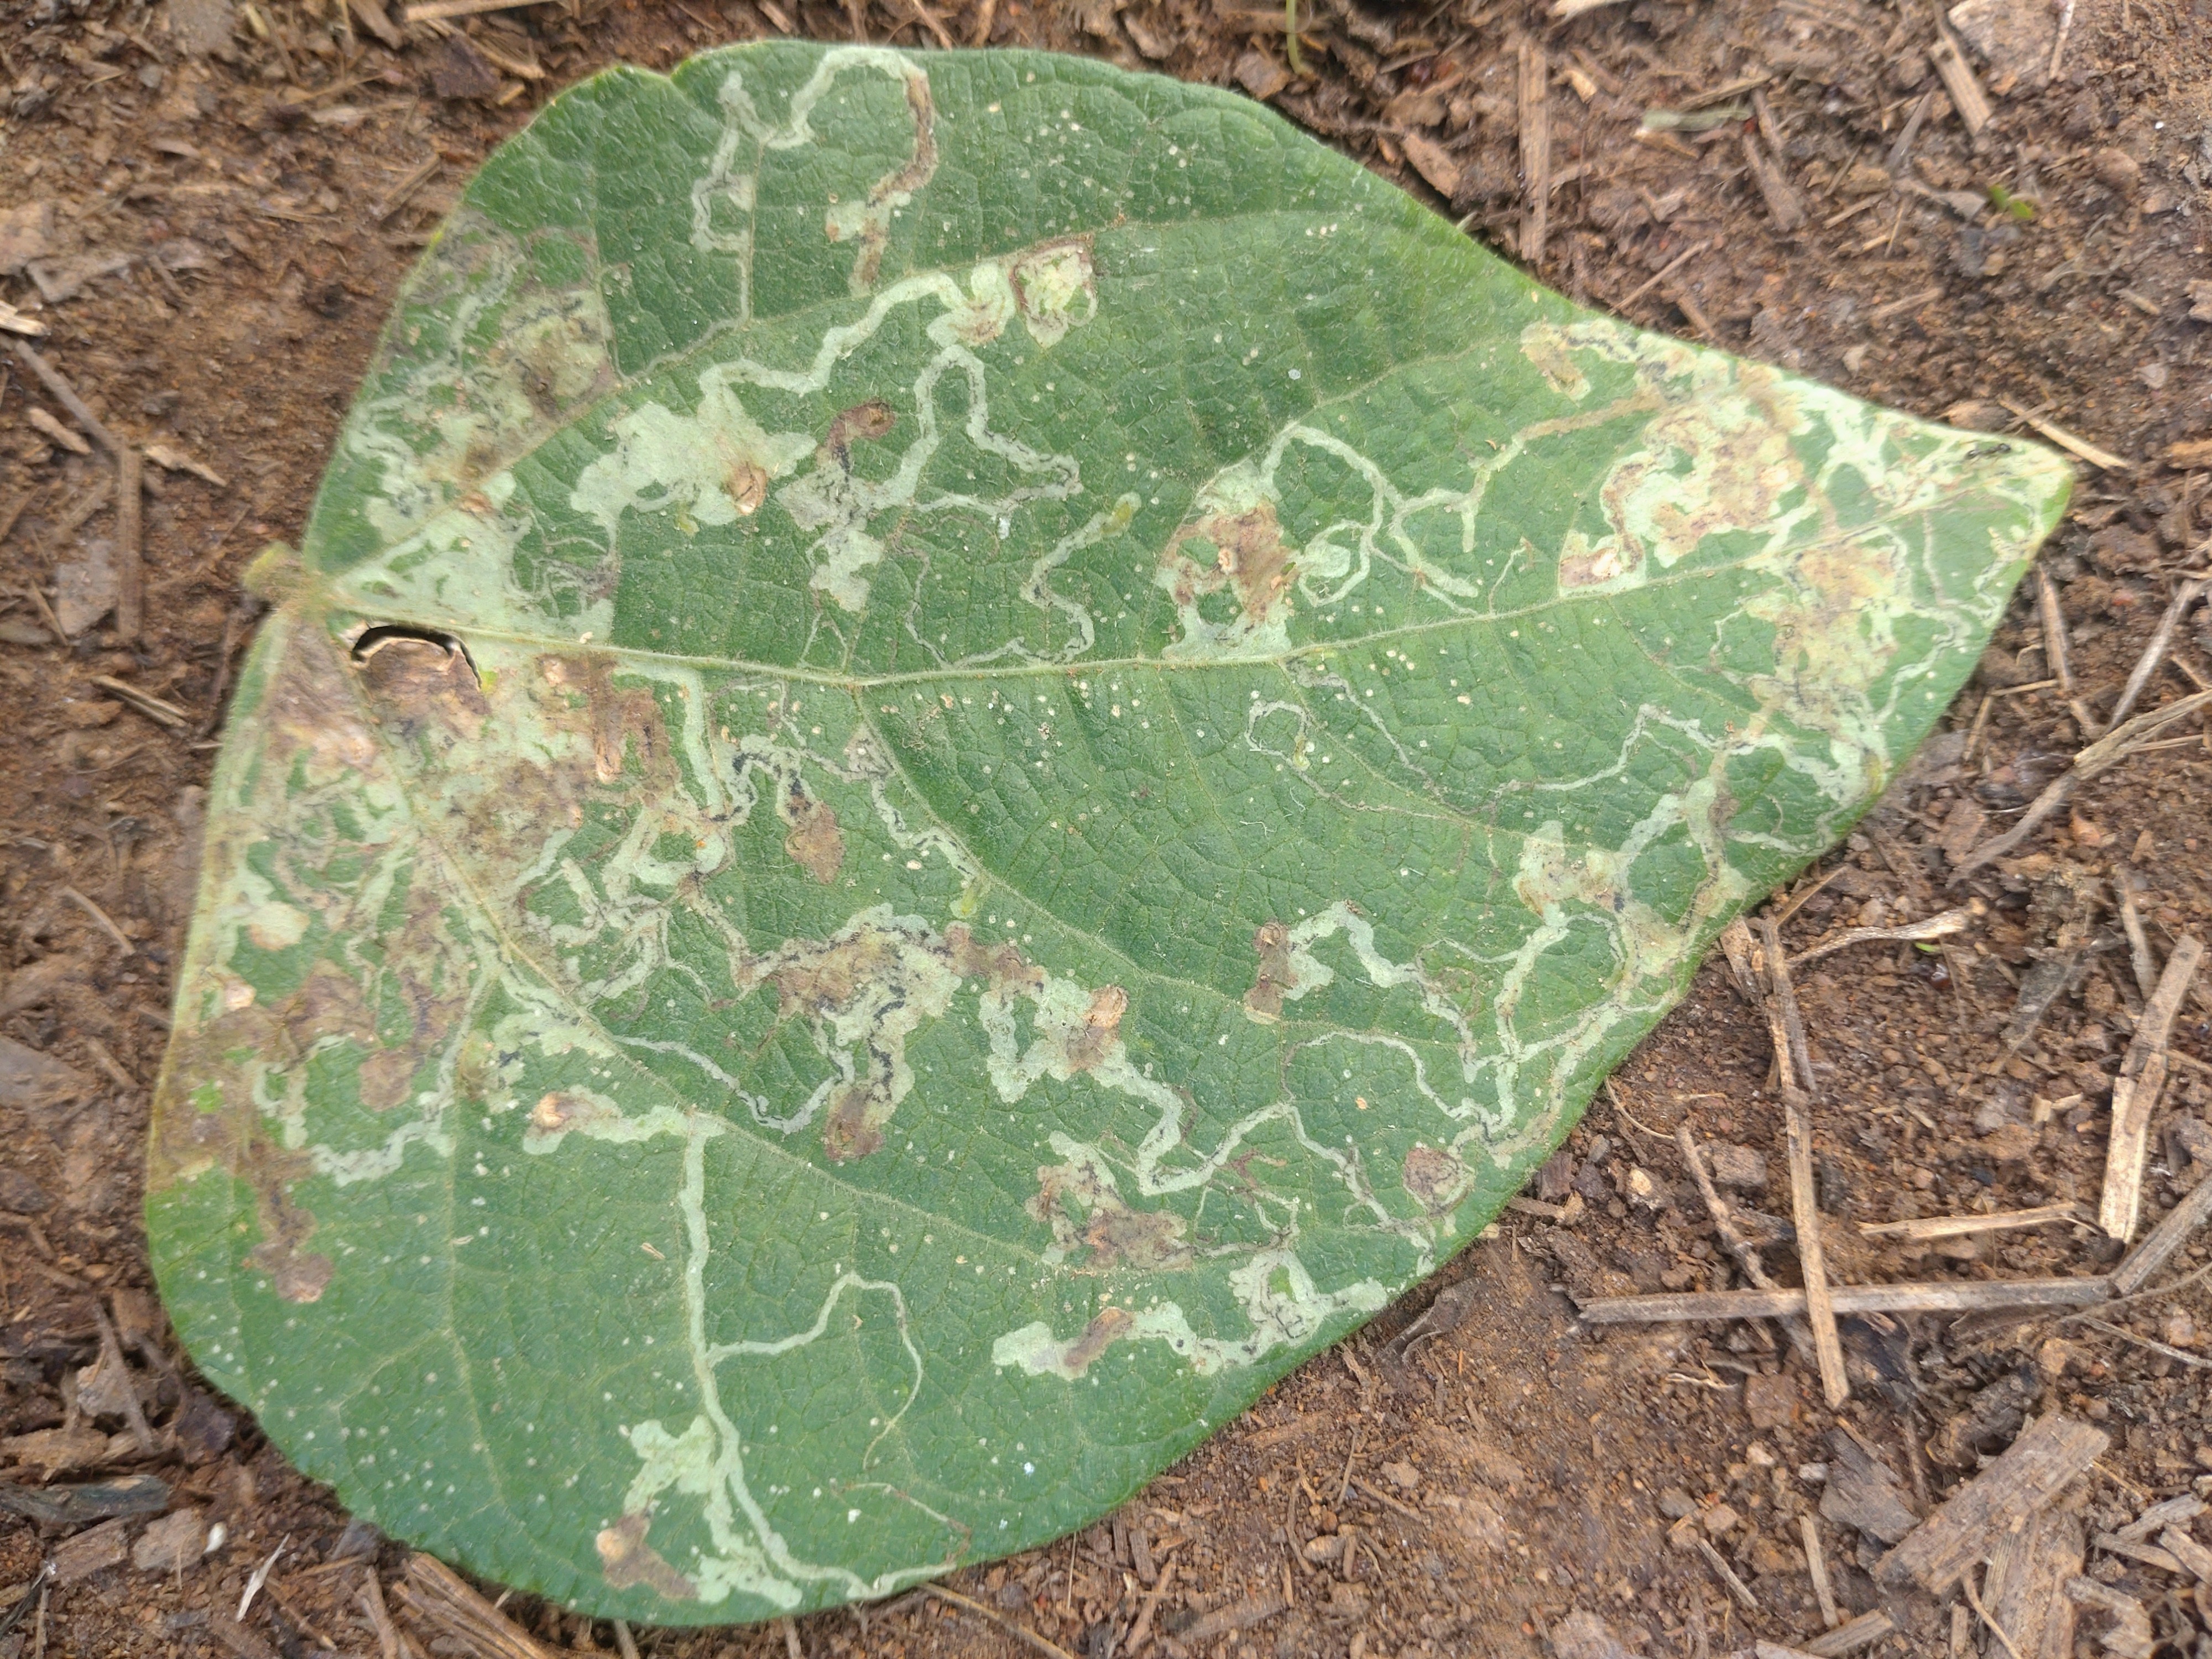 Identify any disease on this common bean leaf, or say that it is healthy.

anthracnose
